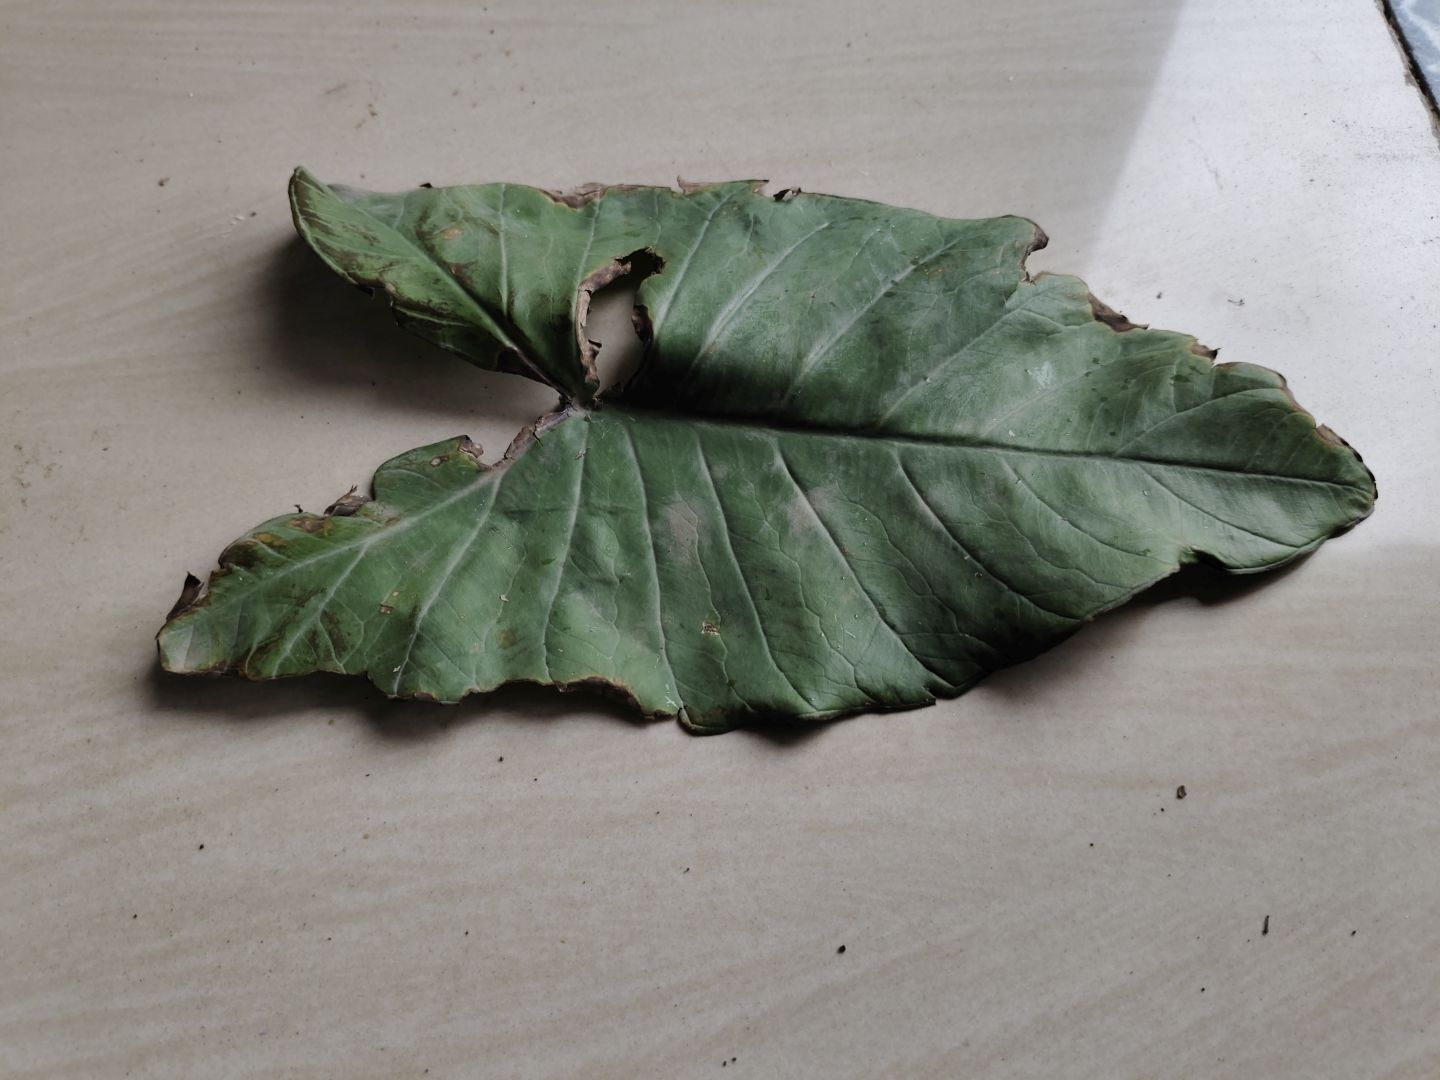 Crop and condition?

taro, leaf blight
